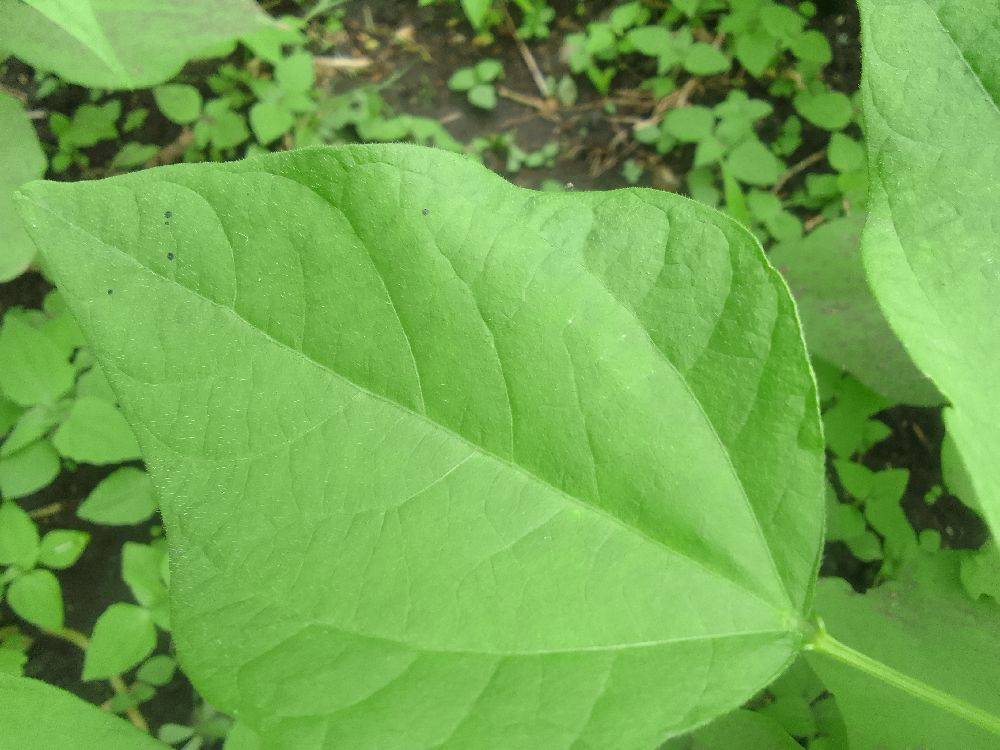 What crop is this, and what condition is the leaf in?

common bean, healthy
